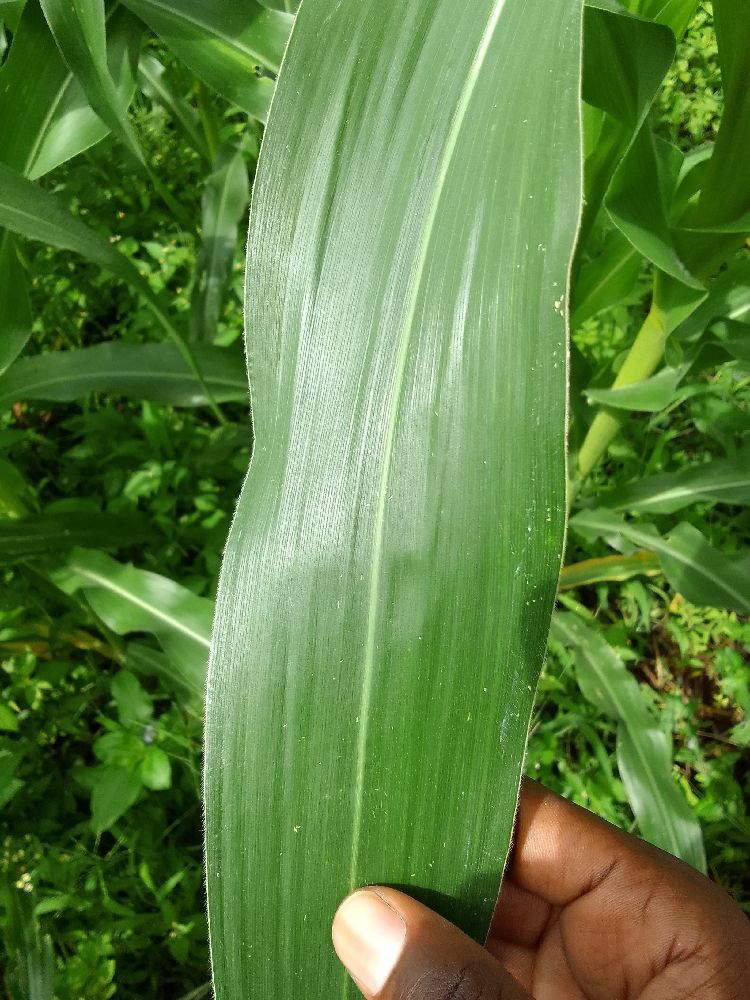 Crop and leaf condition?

maize, healthy
